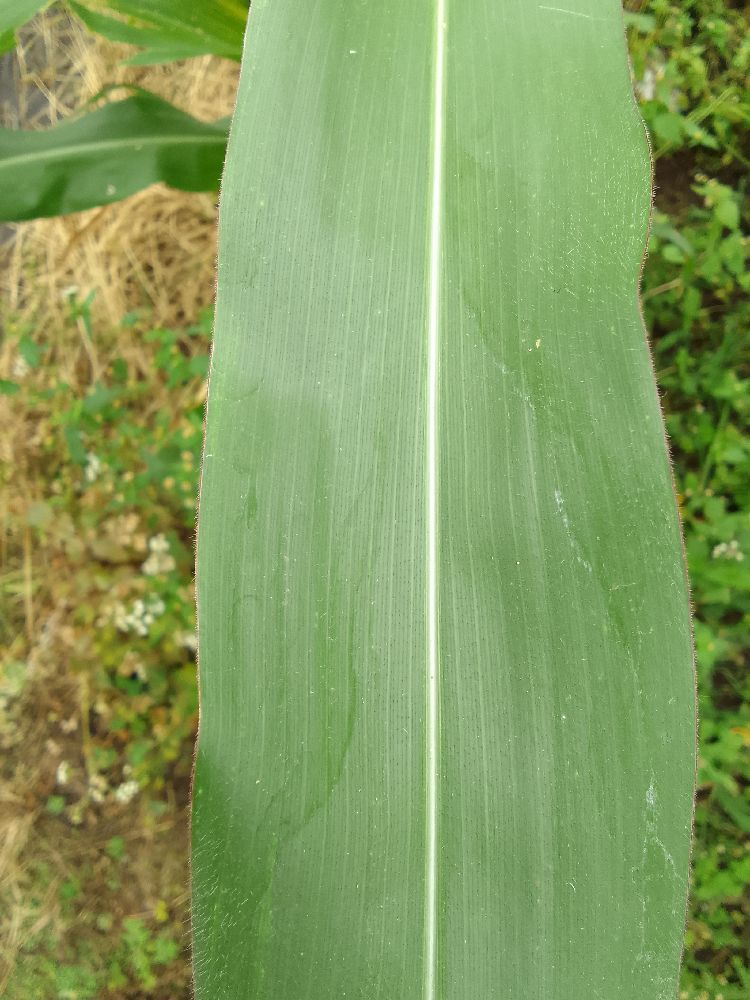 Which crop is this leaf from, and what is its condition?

maize, healthy
